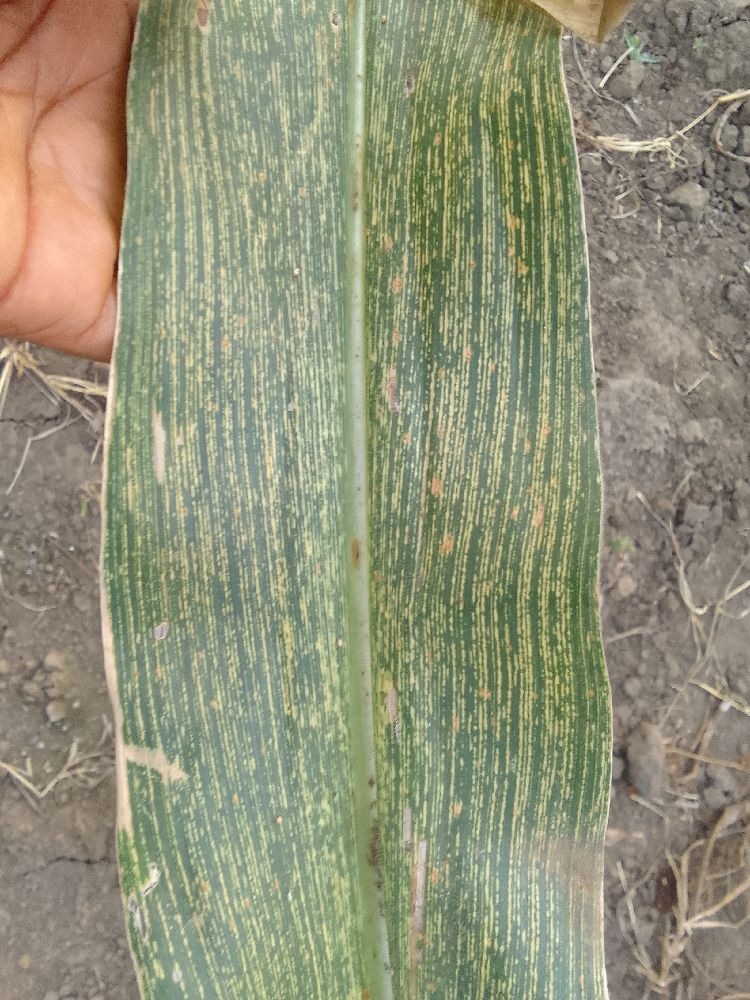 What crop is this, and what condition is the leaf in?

maize, maize streak virus
